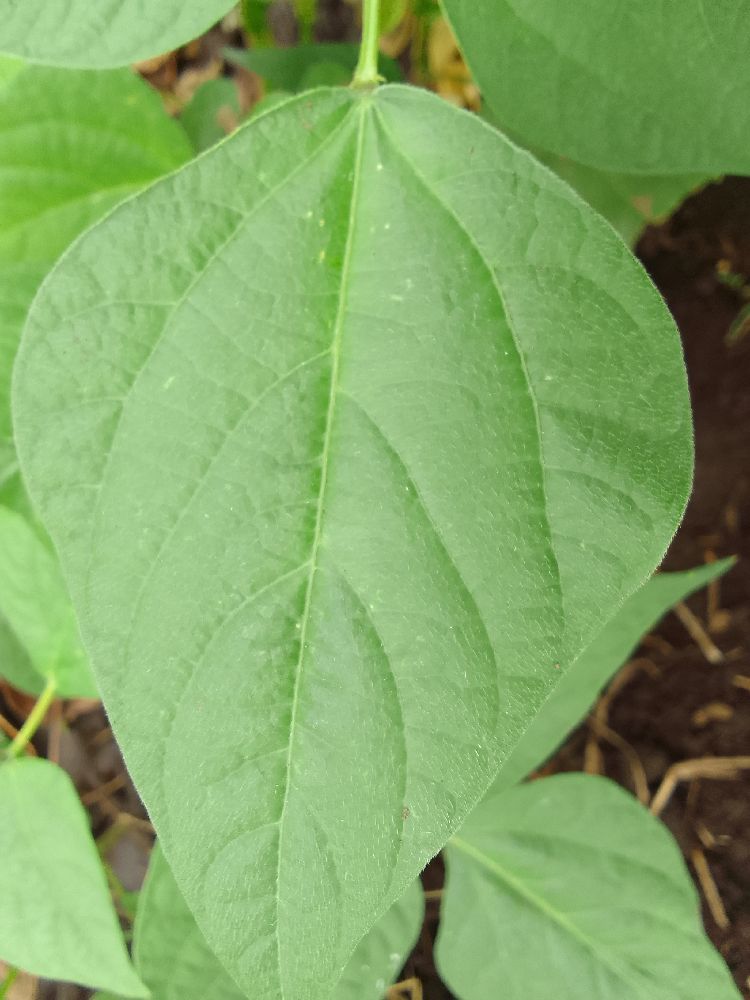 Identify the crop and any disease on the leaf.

common bean, healthy
